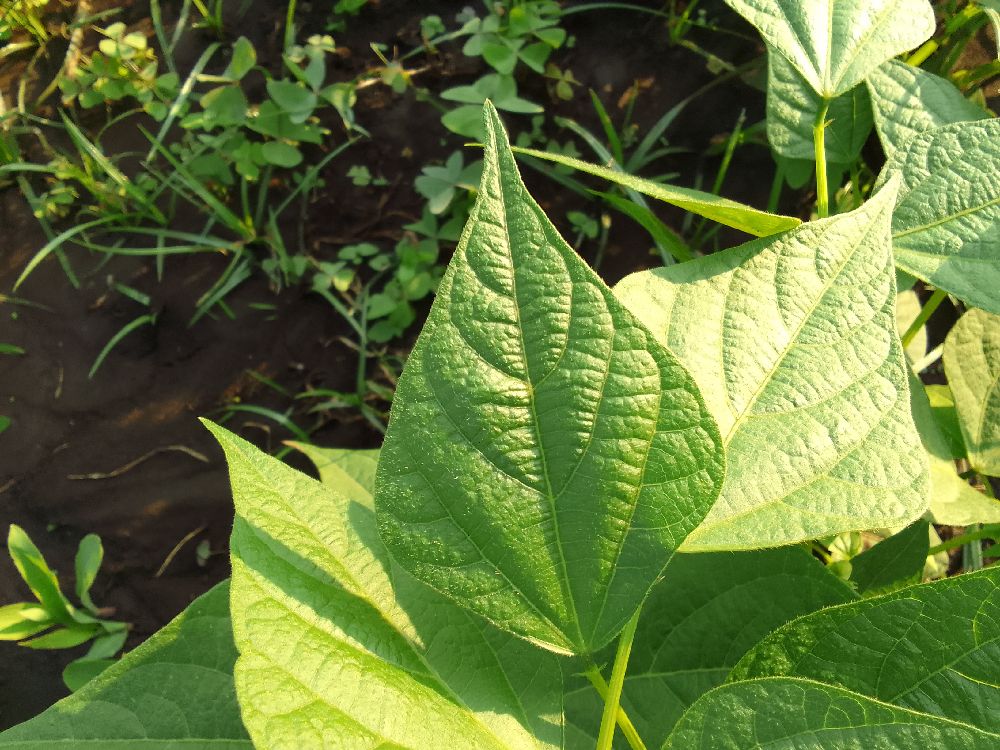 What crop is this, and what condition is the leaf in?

common bean, healthy
